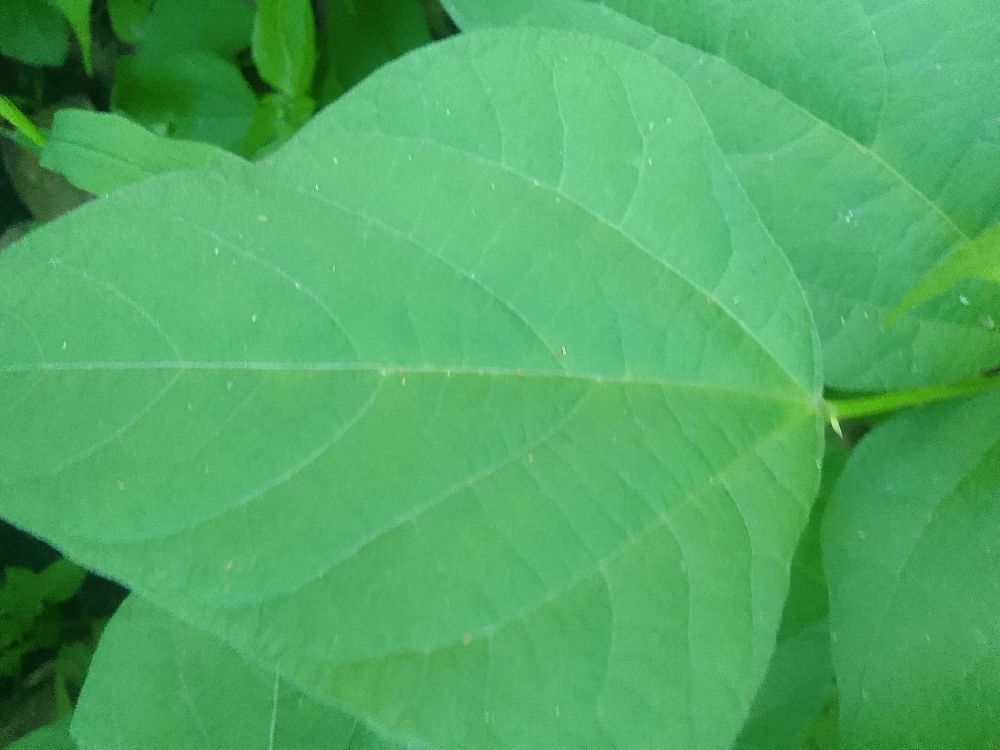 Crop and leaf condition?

common bean, healthy
